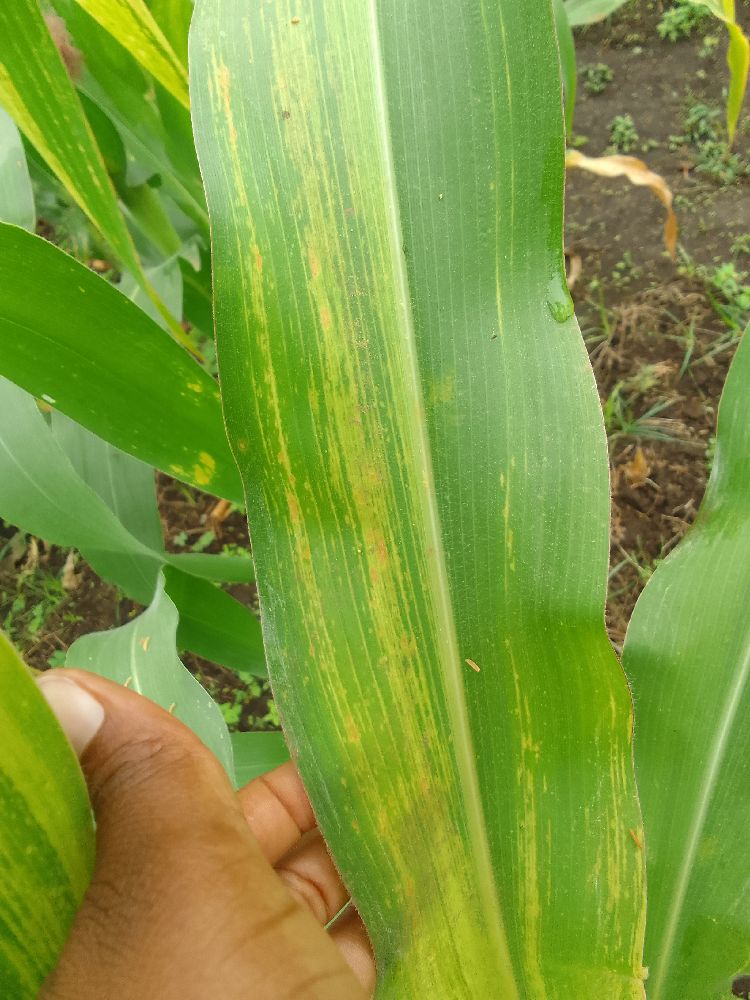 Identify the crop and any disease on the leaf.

maize, maize lethal necrosis
